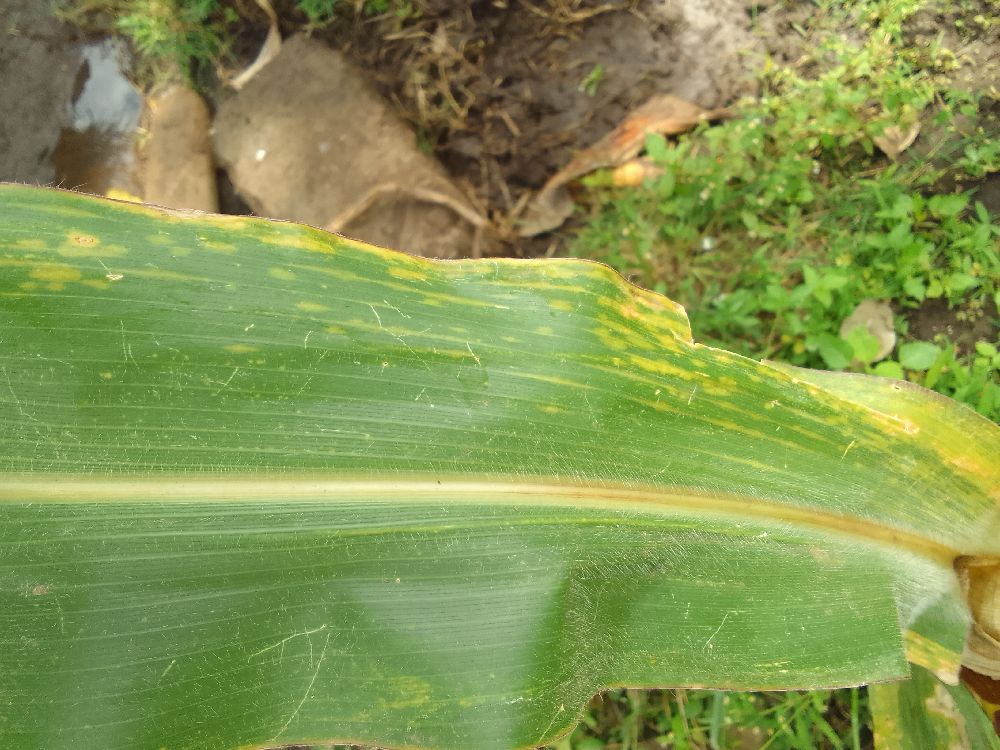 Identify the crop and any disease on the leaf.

maize, maize lethal necrosis
